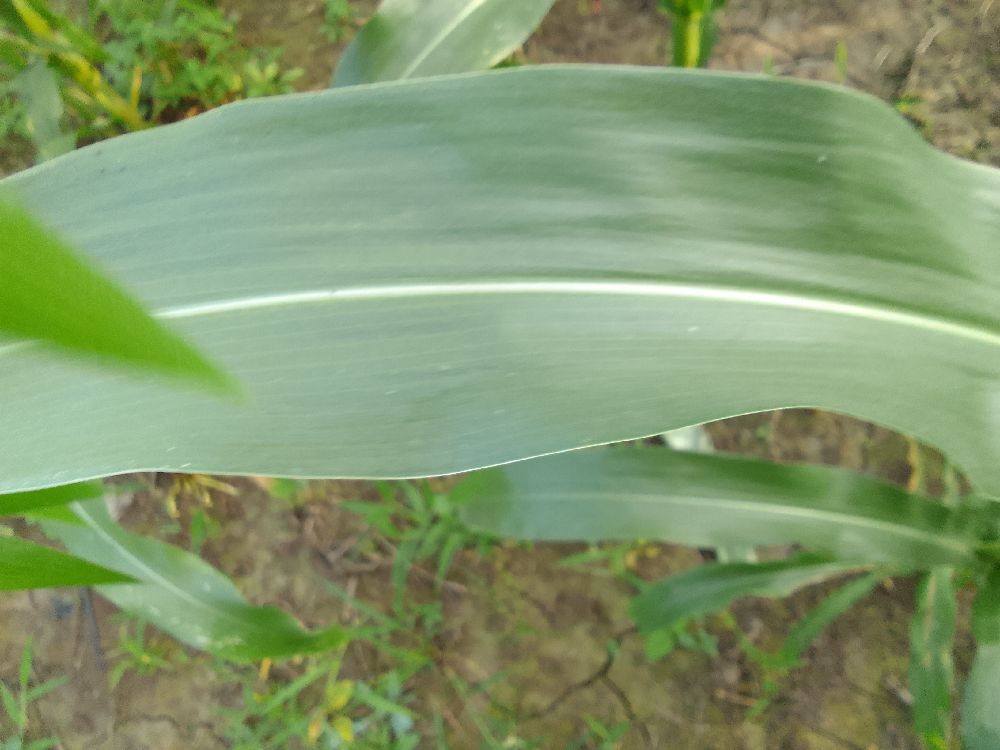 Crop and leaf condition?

maize, healthy
